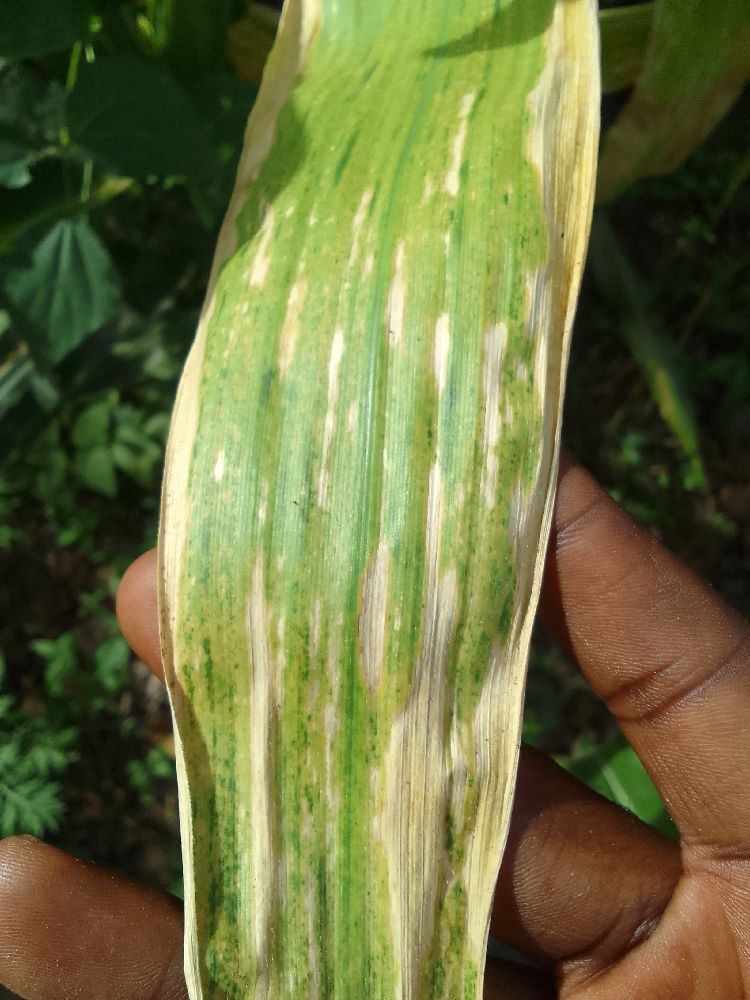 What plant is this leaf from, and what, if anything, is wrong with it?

maize, maize lethal necrosis
